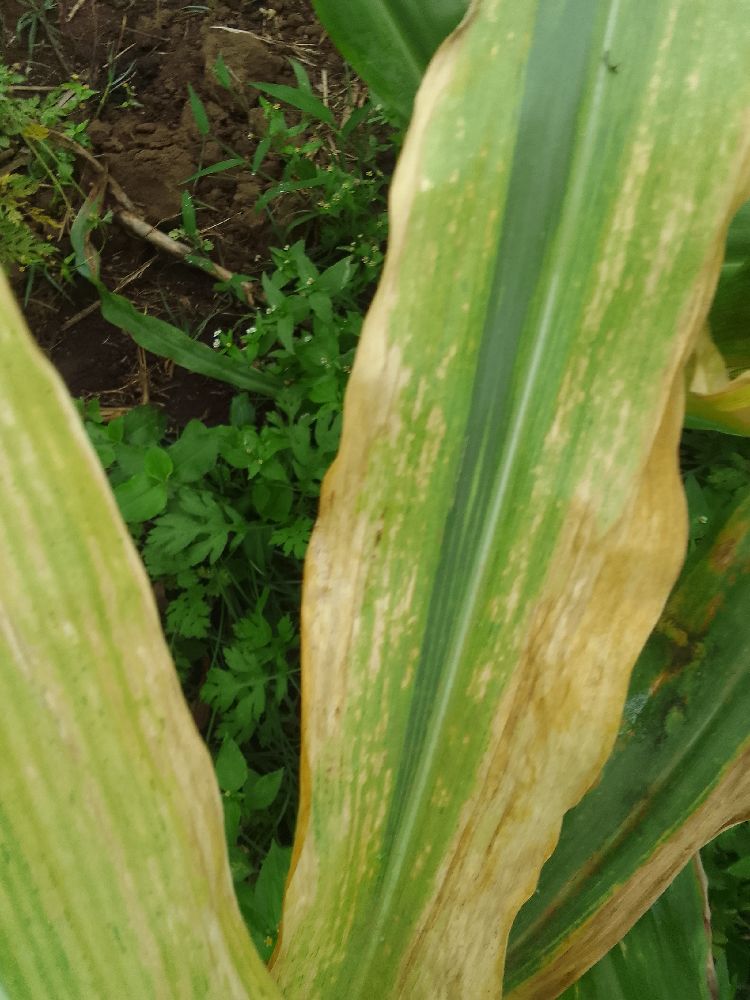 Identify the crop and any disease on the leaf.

maize, maize lethal necrosis
